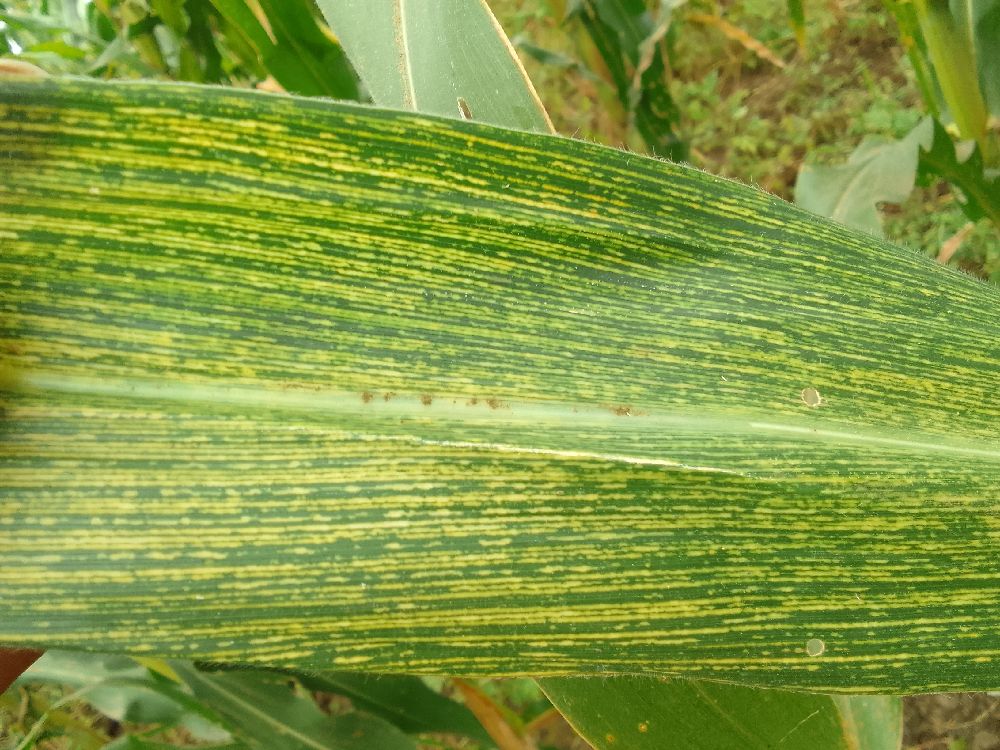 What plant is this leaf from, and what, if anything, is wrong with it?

maize, maize streak virus
